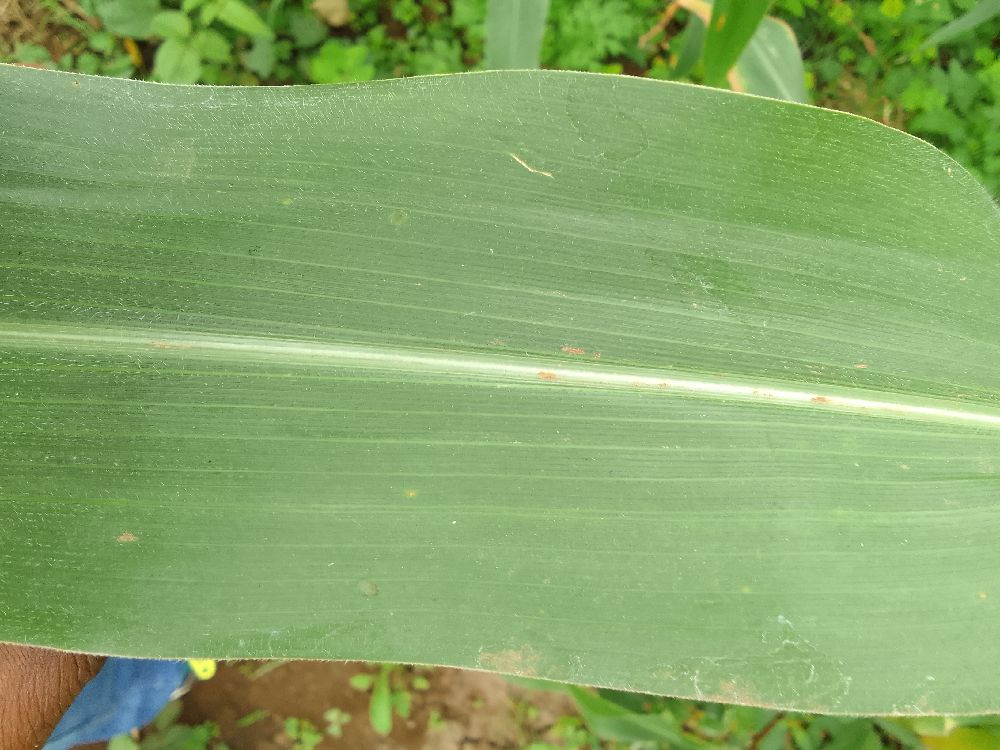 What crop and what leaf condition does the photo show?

maize, healthy
